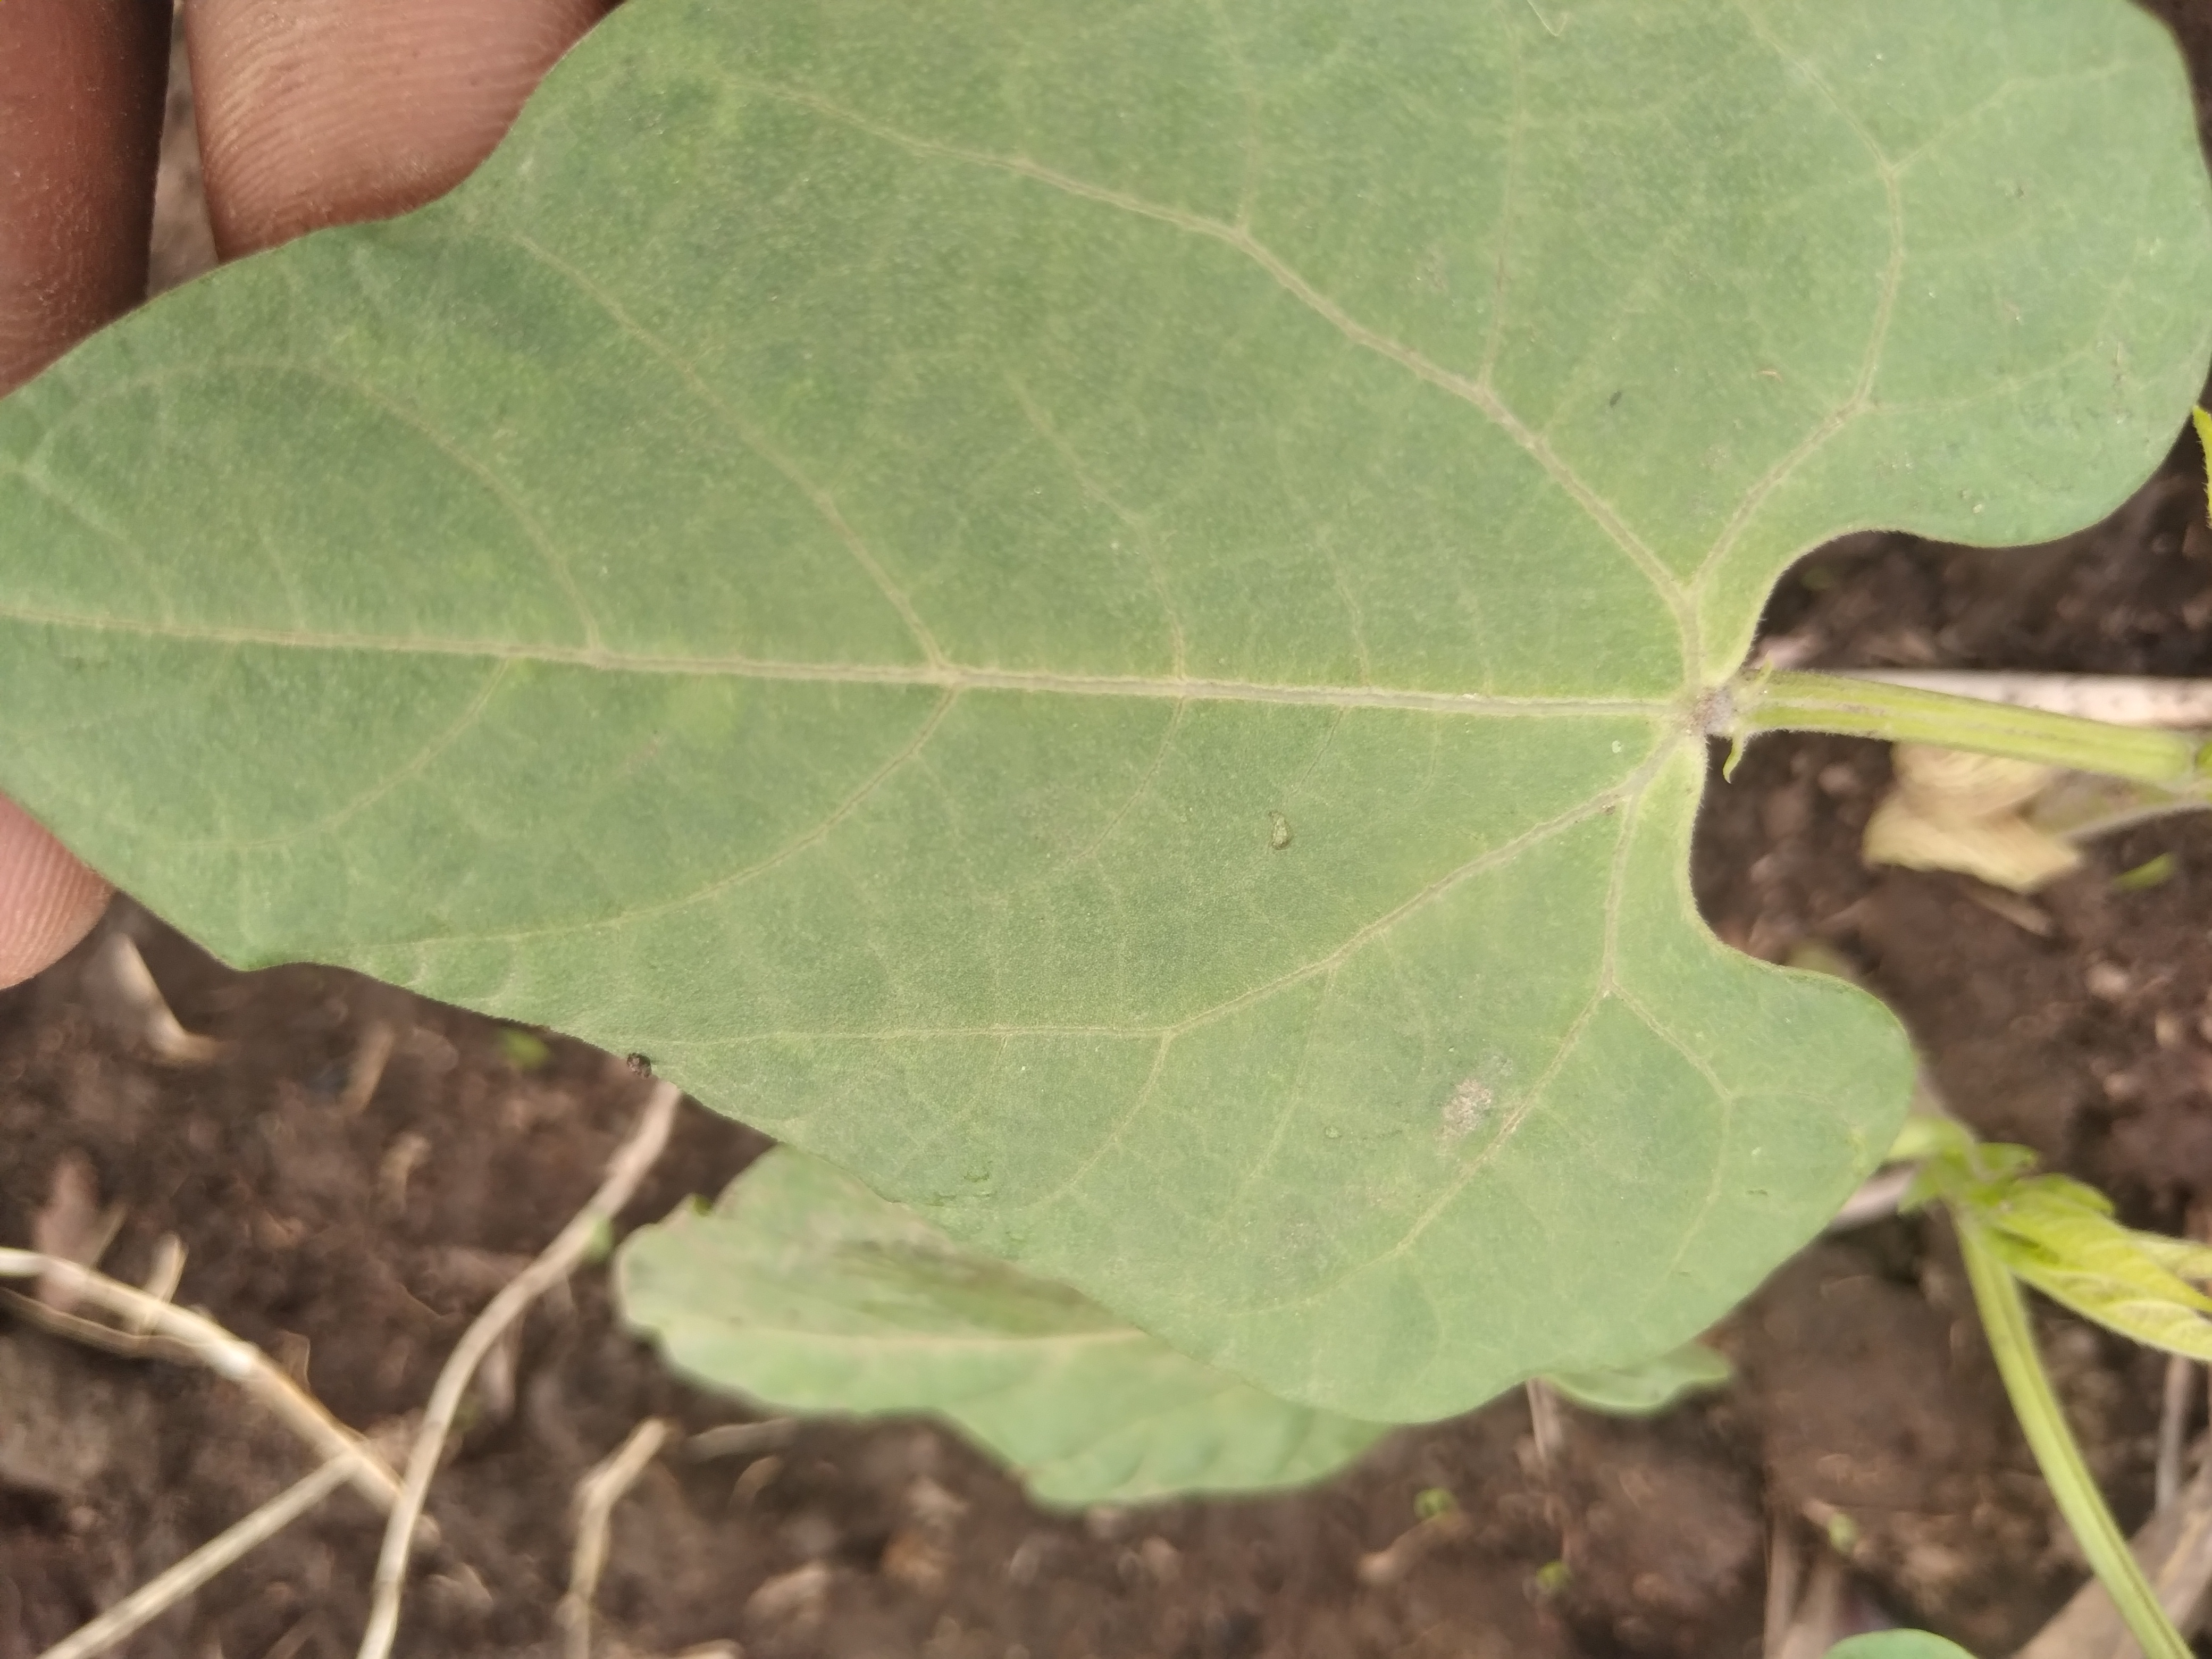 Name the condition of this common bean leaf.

healthy
